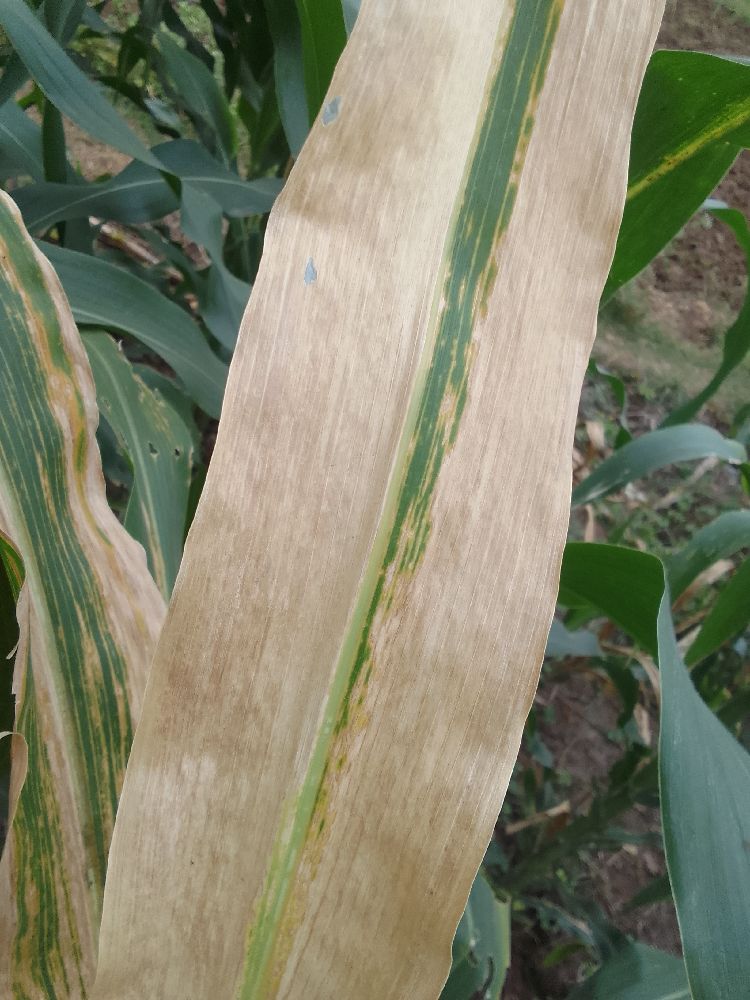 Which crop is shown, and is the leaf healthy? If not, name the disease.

maize, maize lethal necrosis
